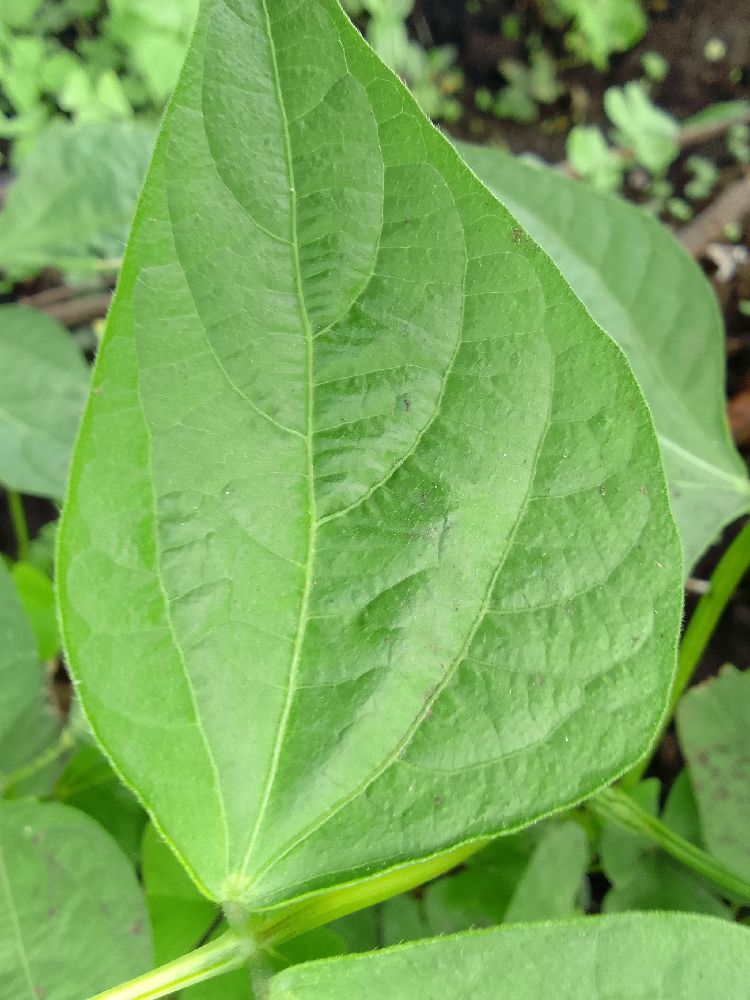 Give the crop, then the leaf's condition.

common bean, healthy
